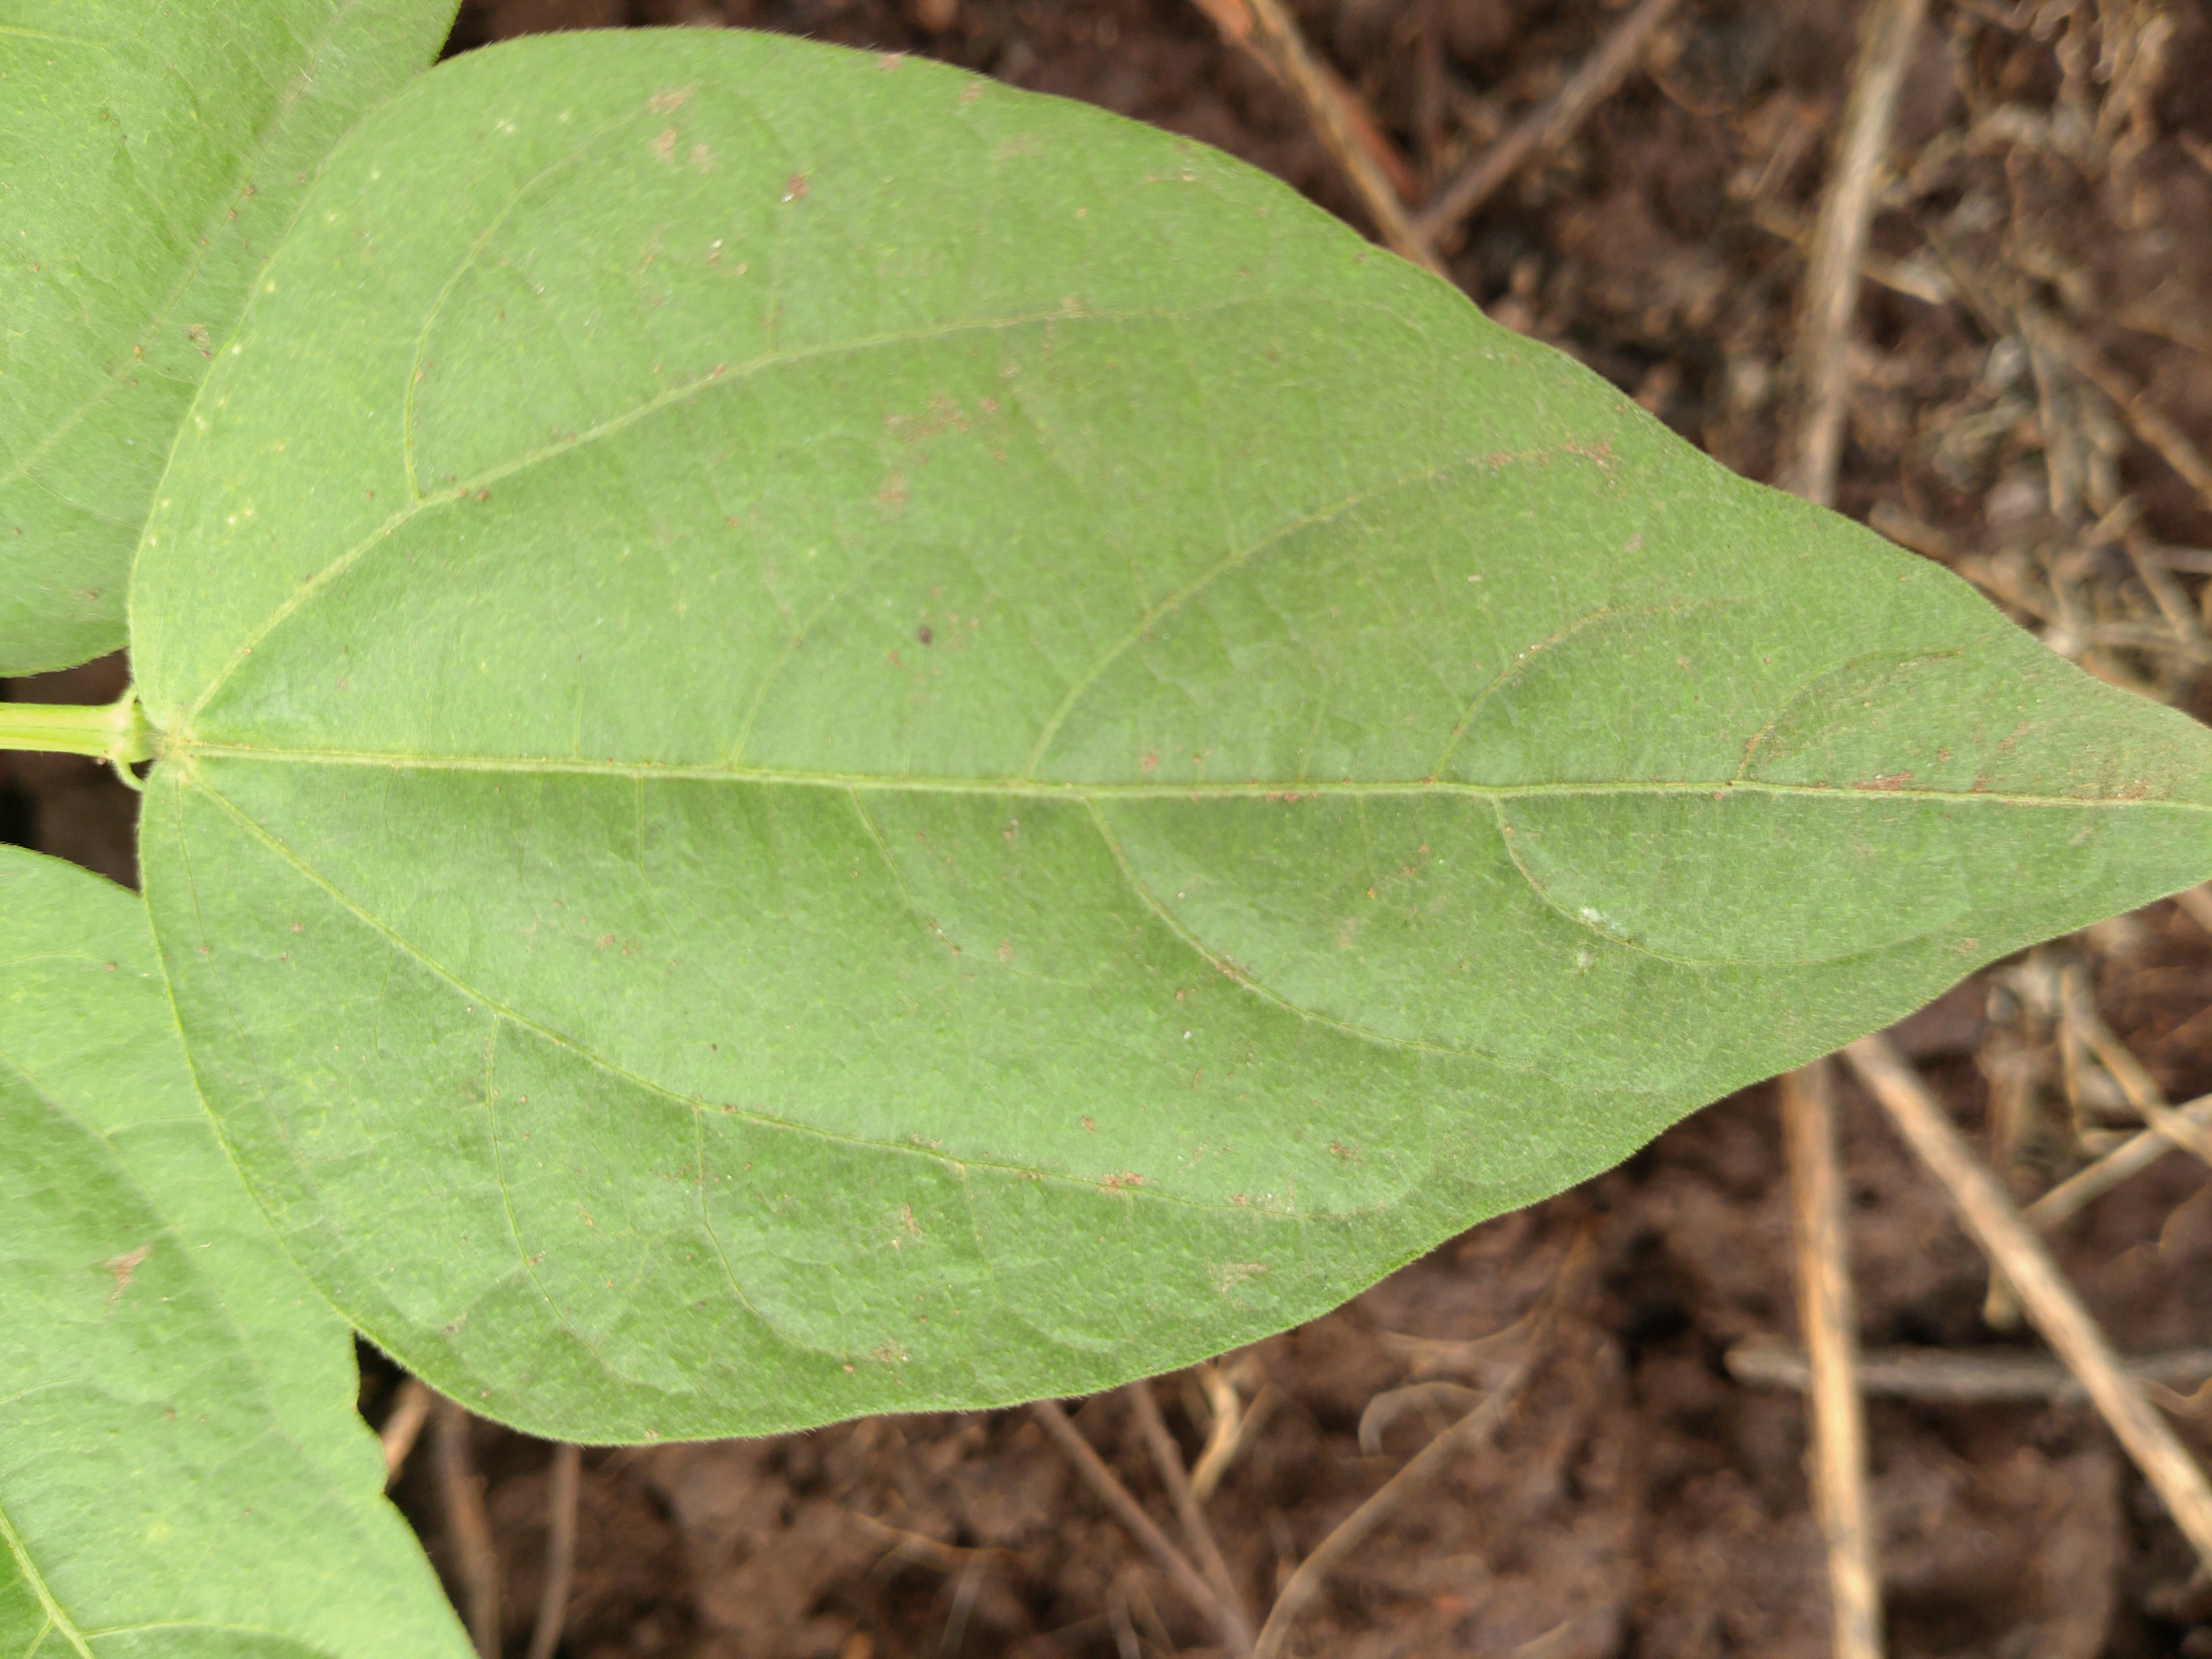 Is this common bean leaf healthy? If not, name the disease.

healthy
